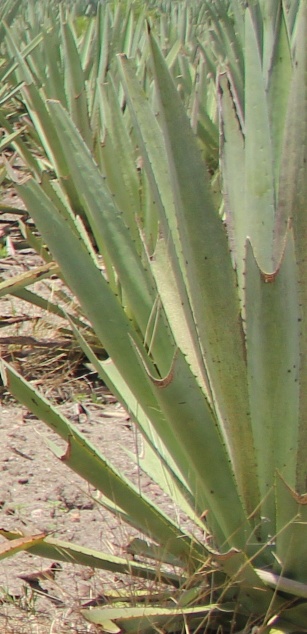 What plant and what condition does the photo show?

agave, yellow
